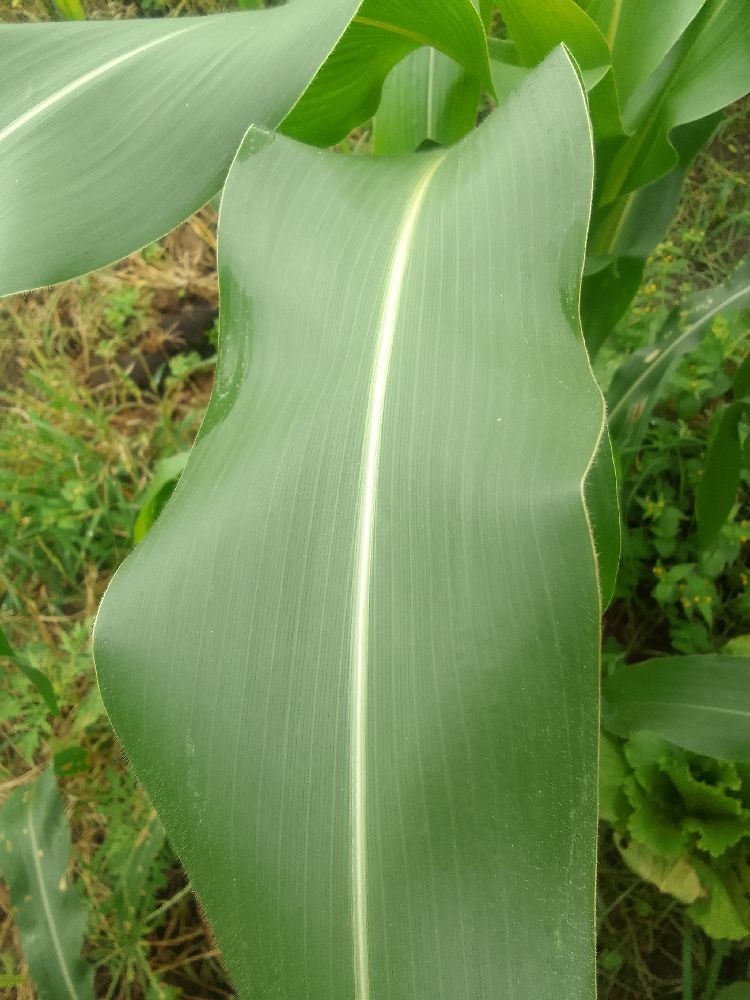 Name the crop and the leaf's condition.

maize, healthy
